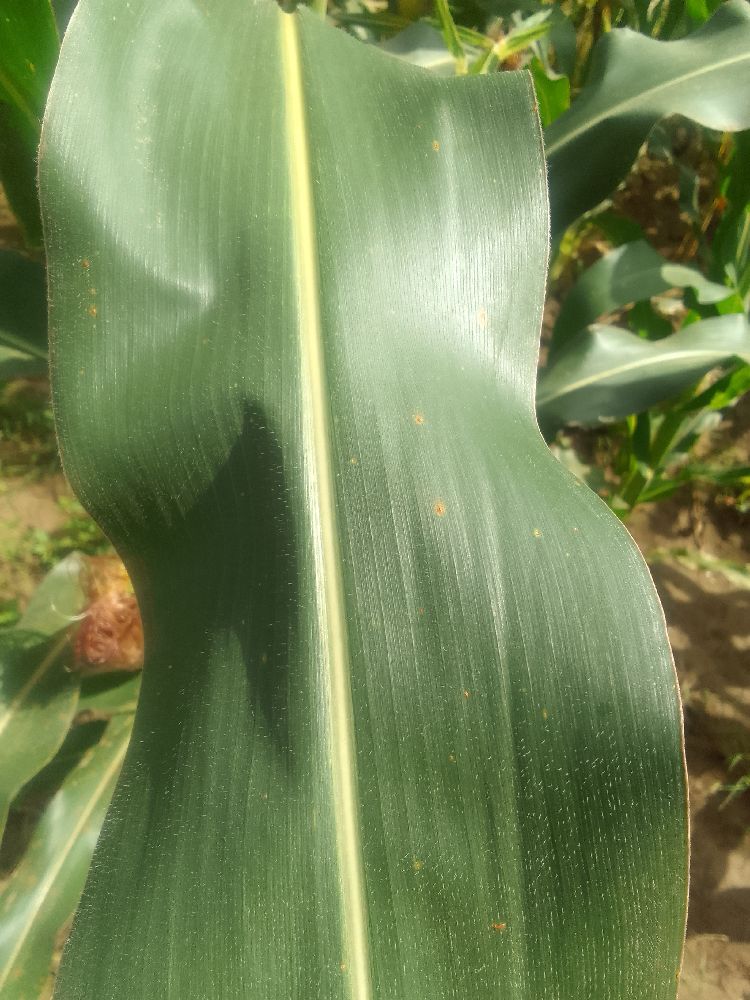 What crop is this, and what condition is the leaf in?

maize, healthy
